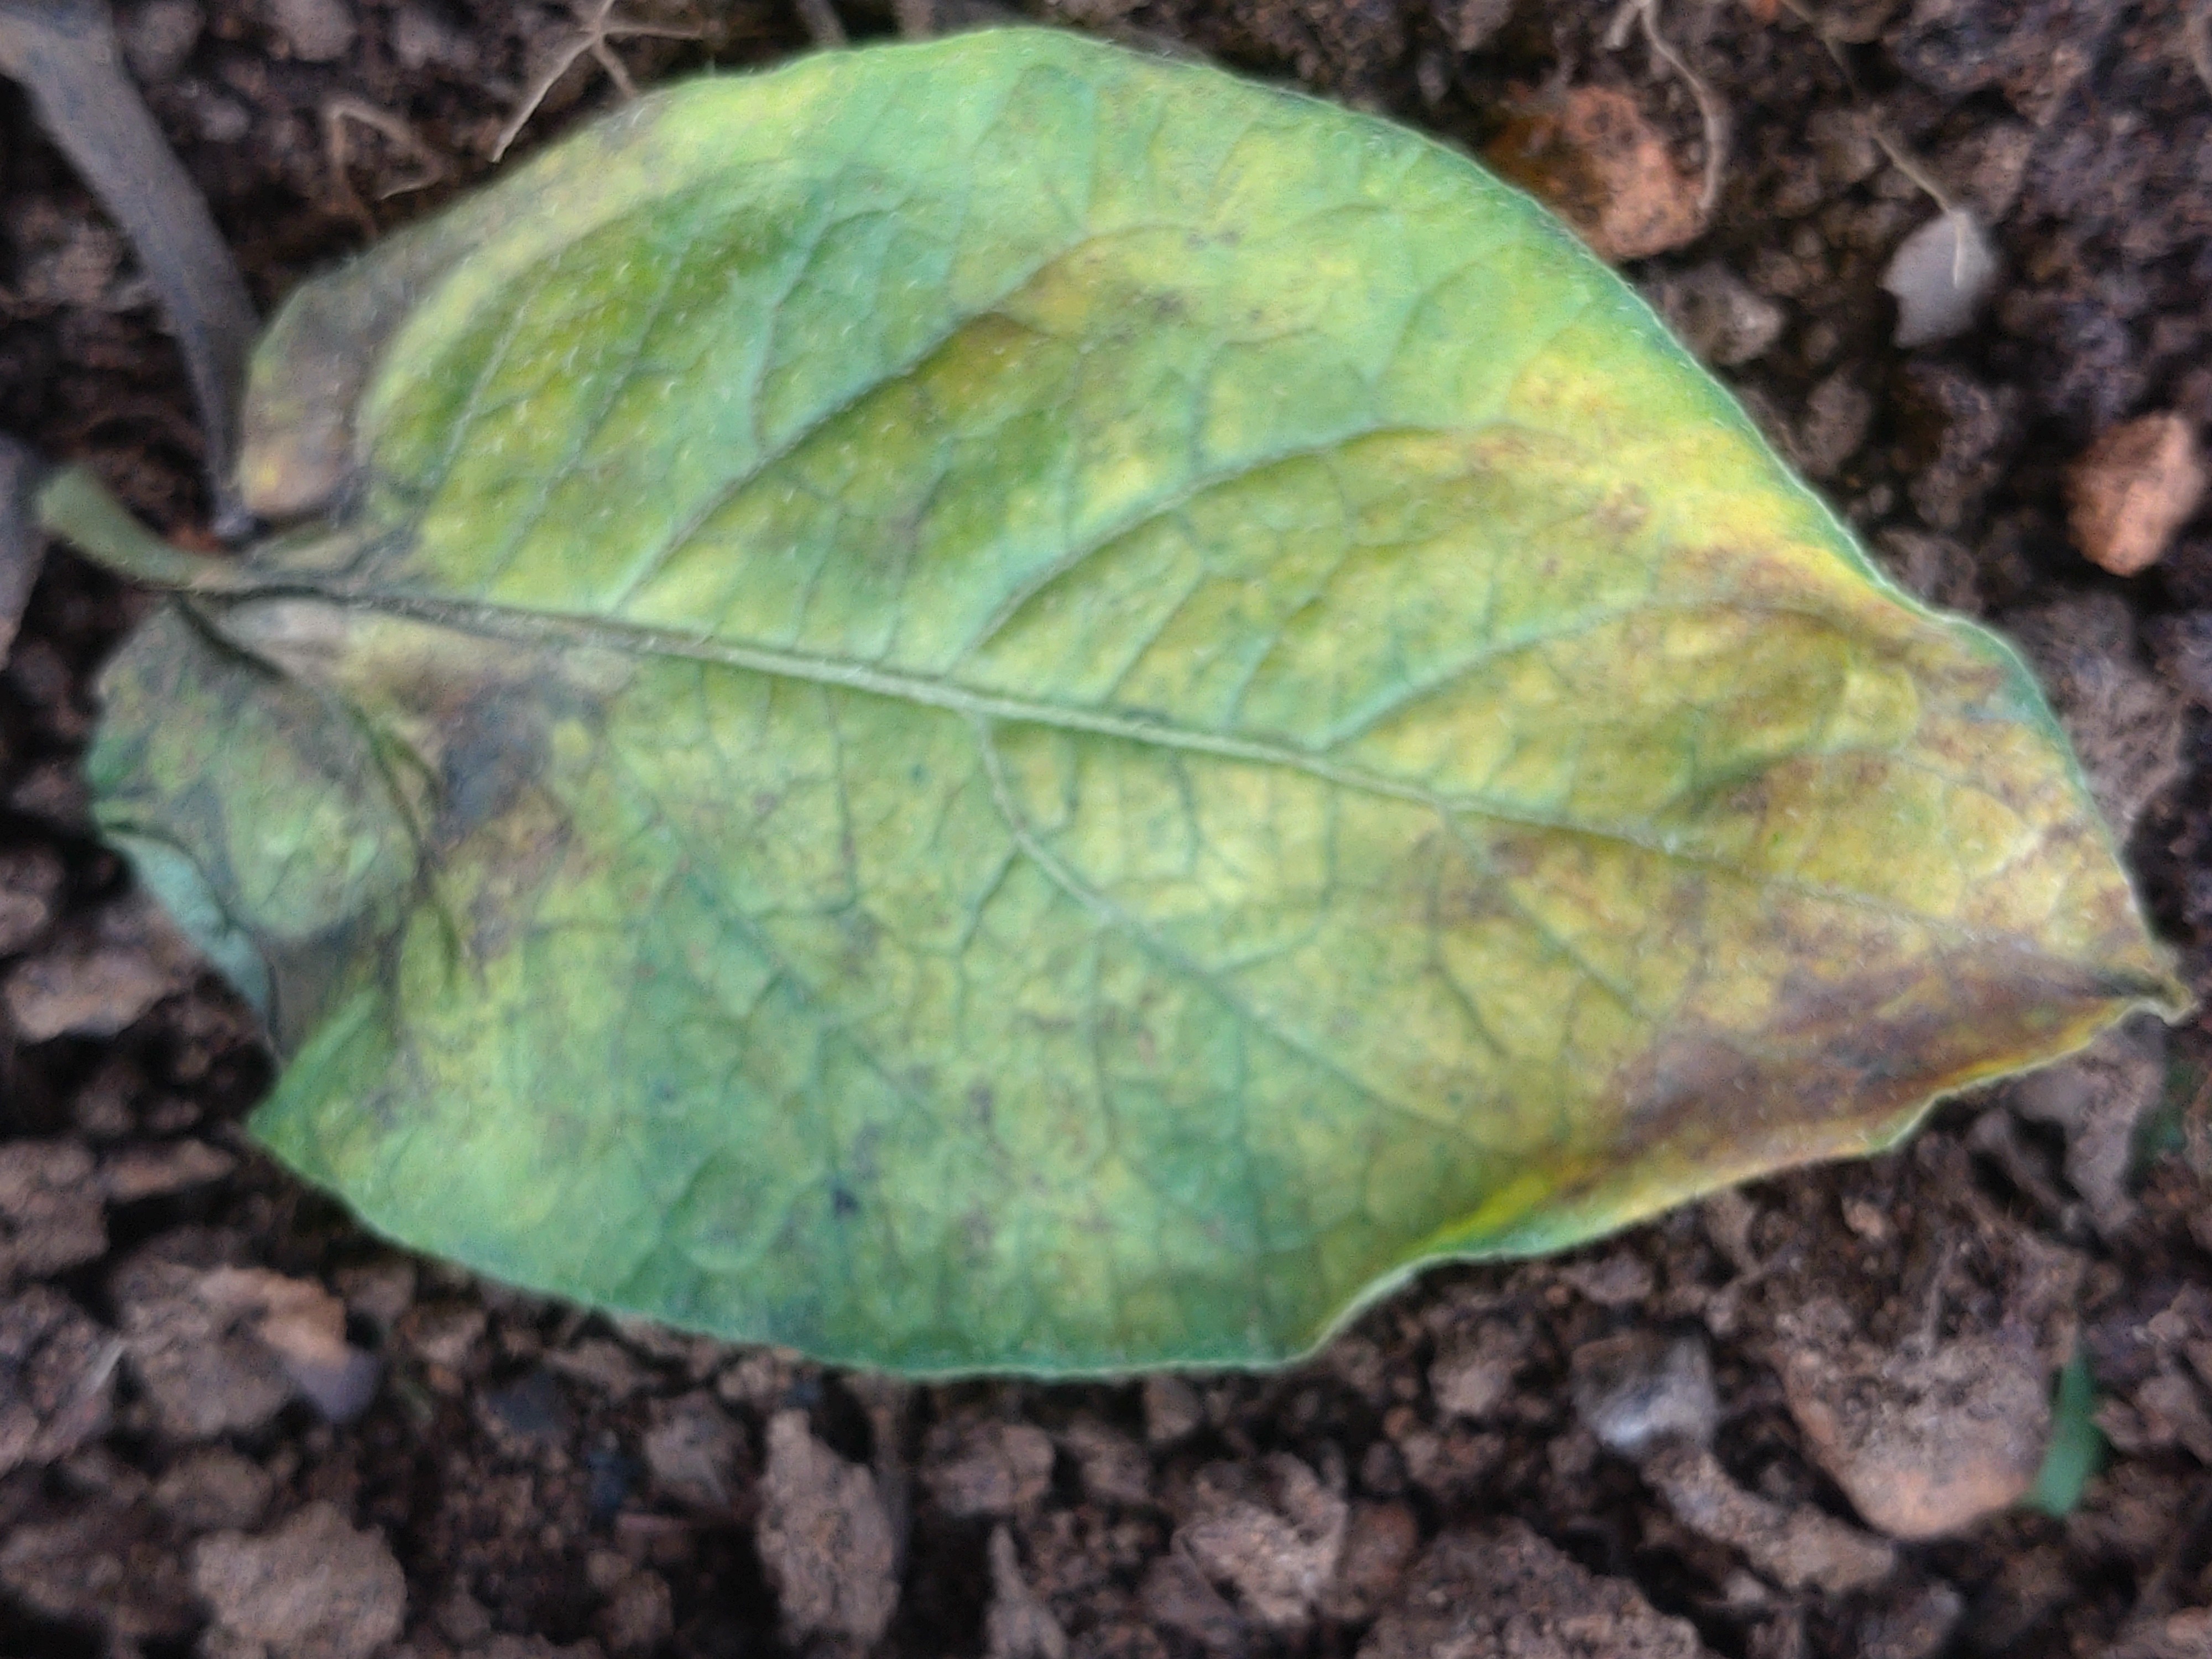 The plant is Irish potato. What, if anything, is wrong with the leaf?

late blight
